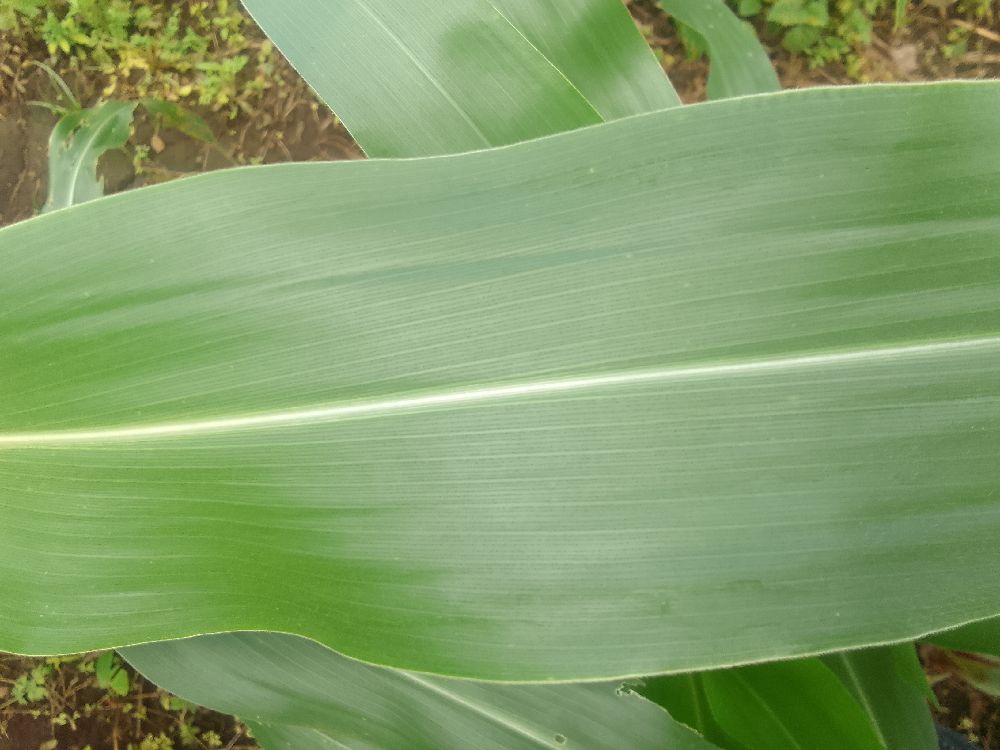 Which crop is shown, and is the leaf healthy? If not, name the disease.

maize, healthy
